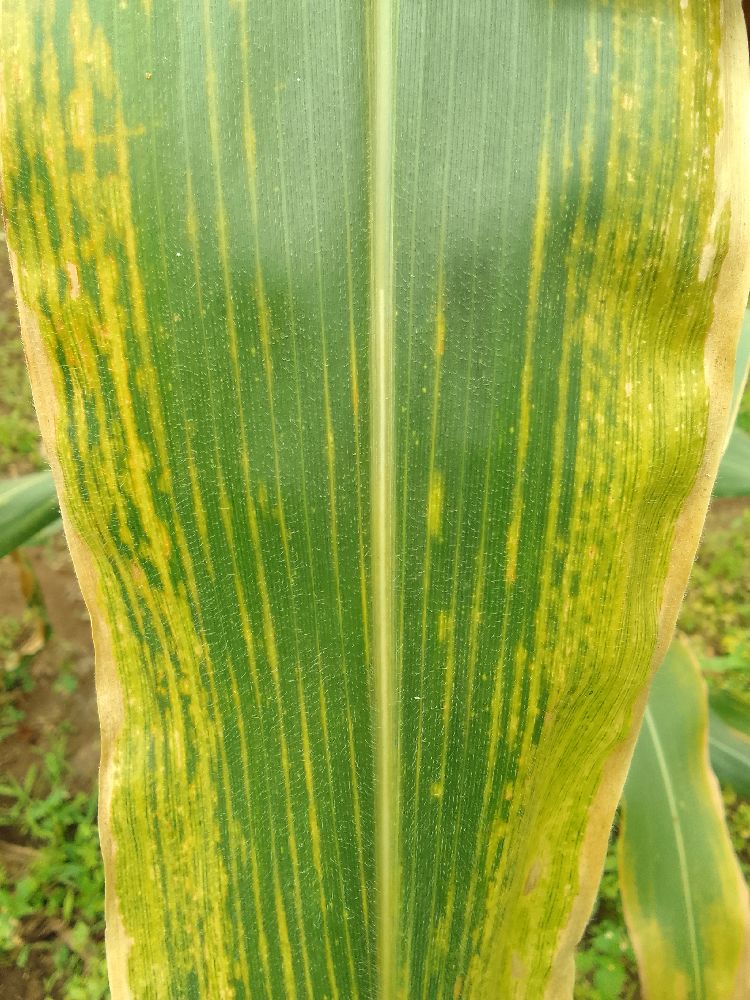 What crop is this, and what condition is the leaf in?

maize, maize lethal necrosis
